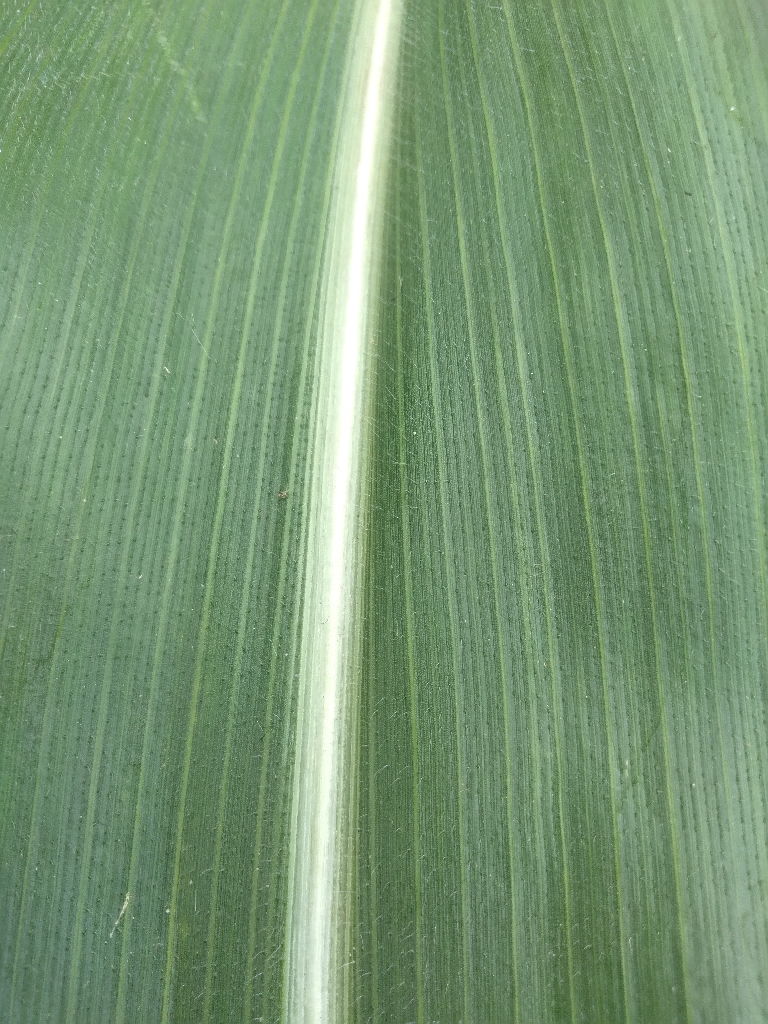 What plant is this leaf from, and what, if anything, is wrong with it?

maize, healthy
